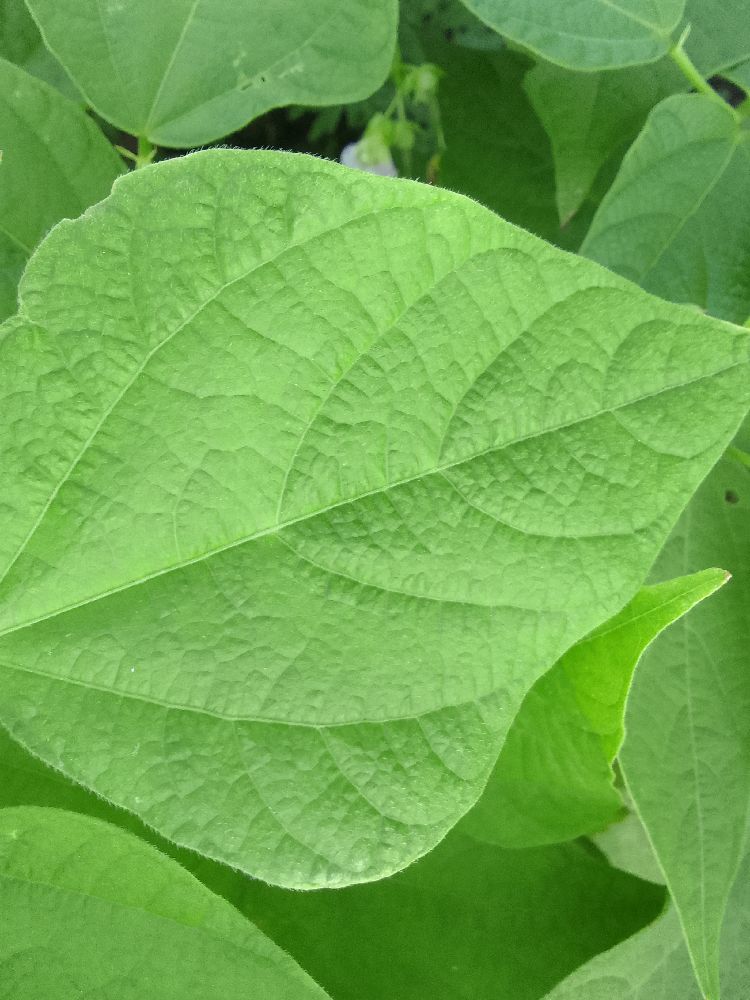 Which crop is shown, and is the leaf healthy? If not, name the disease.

common bean, healthy
